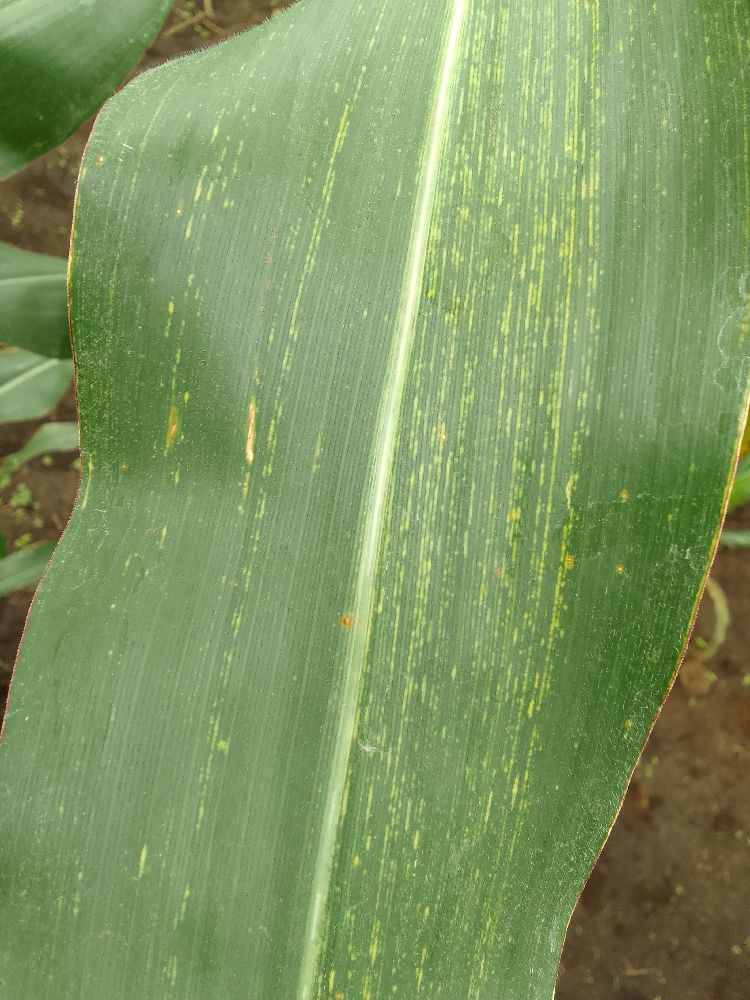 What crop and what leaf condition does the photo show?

maize, maize streak virus
